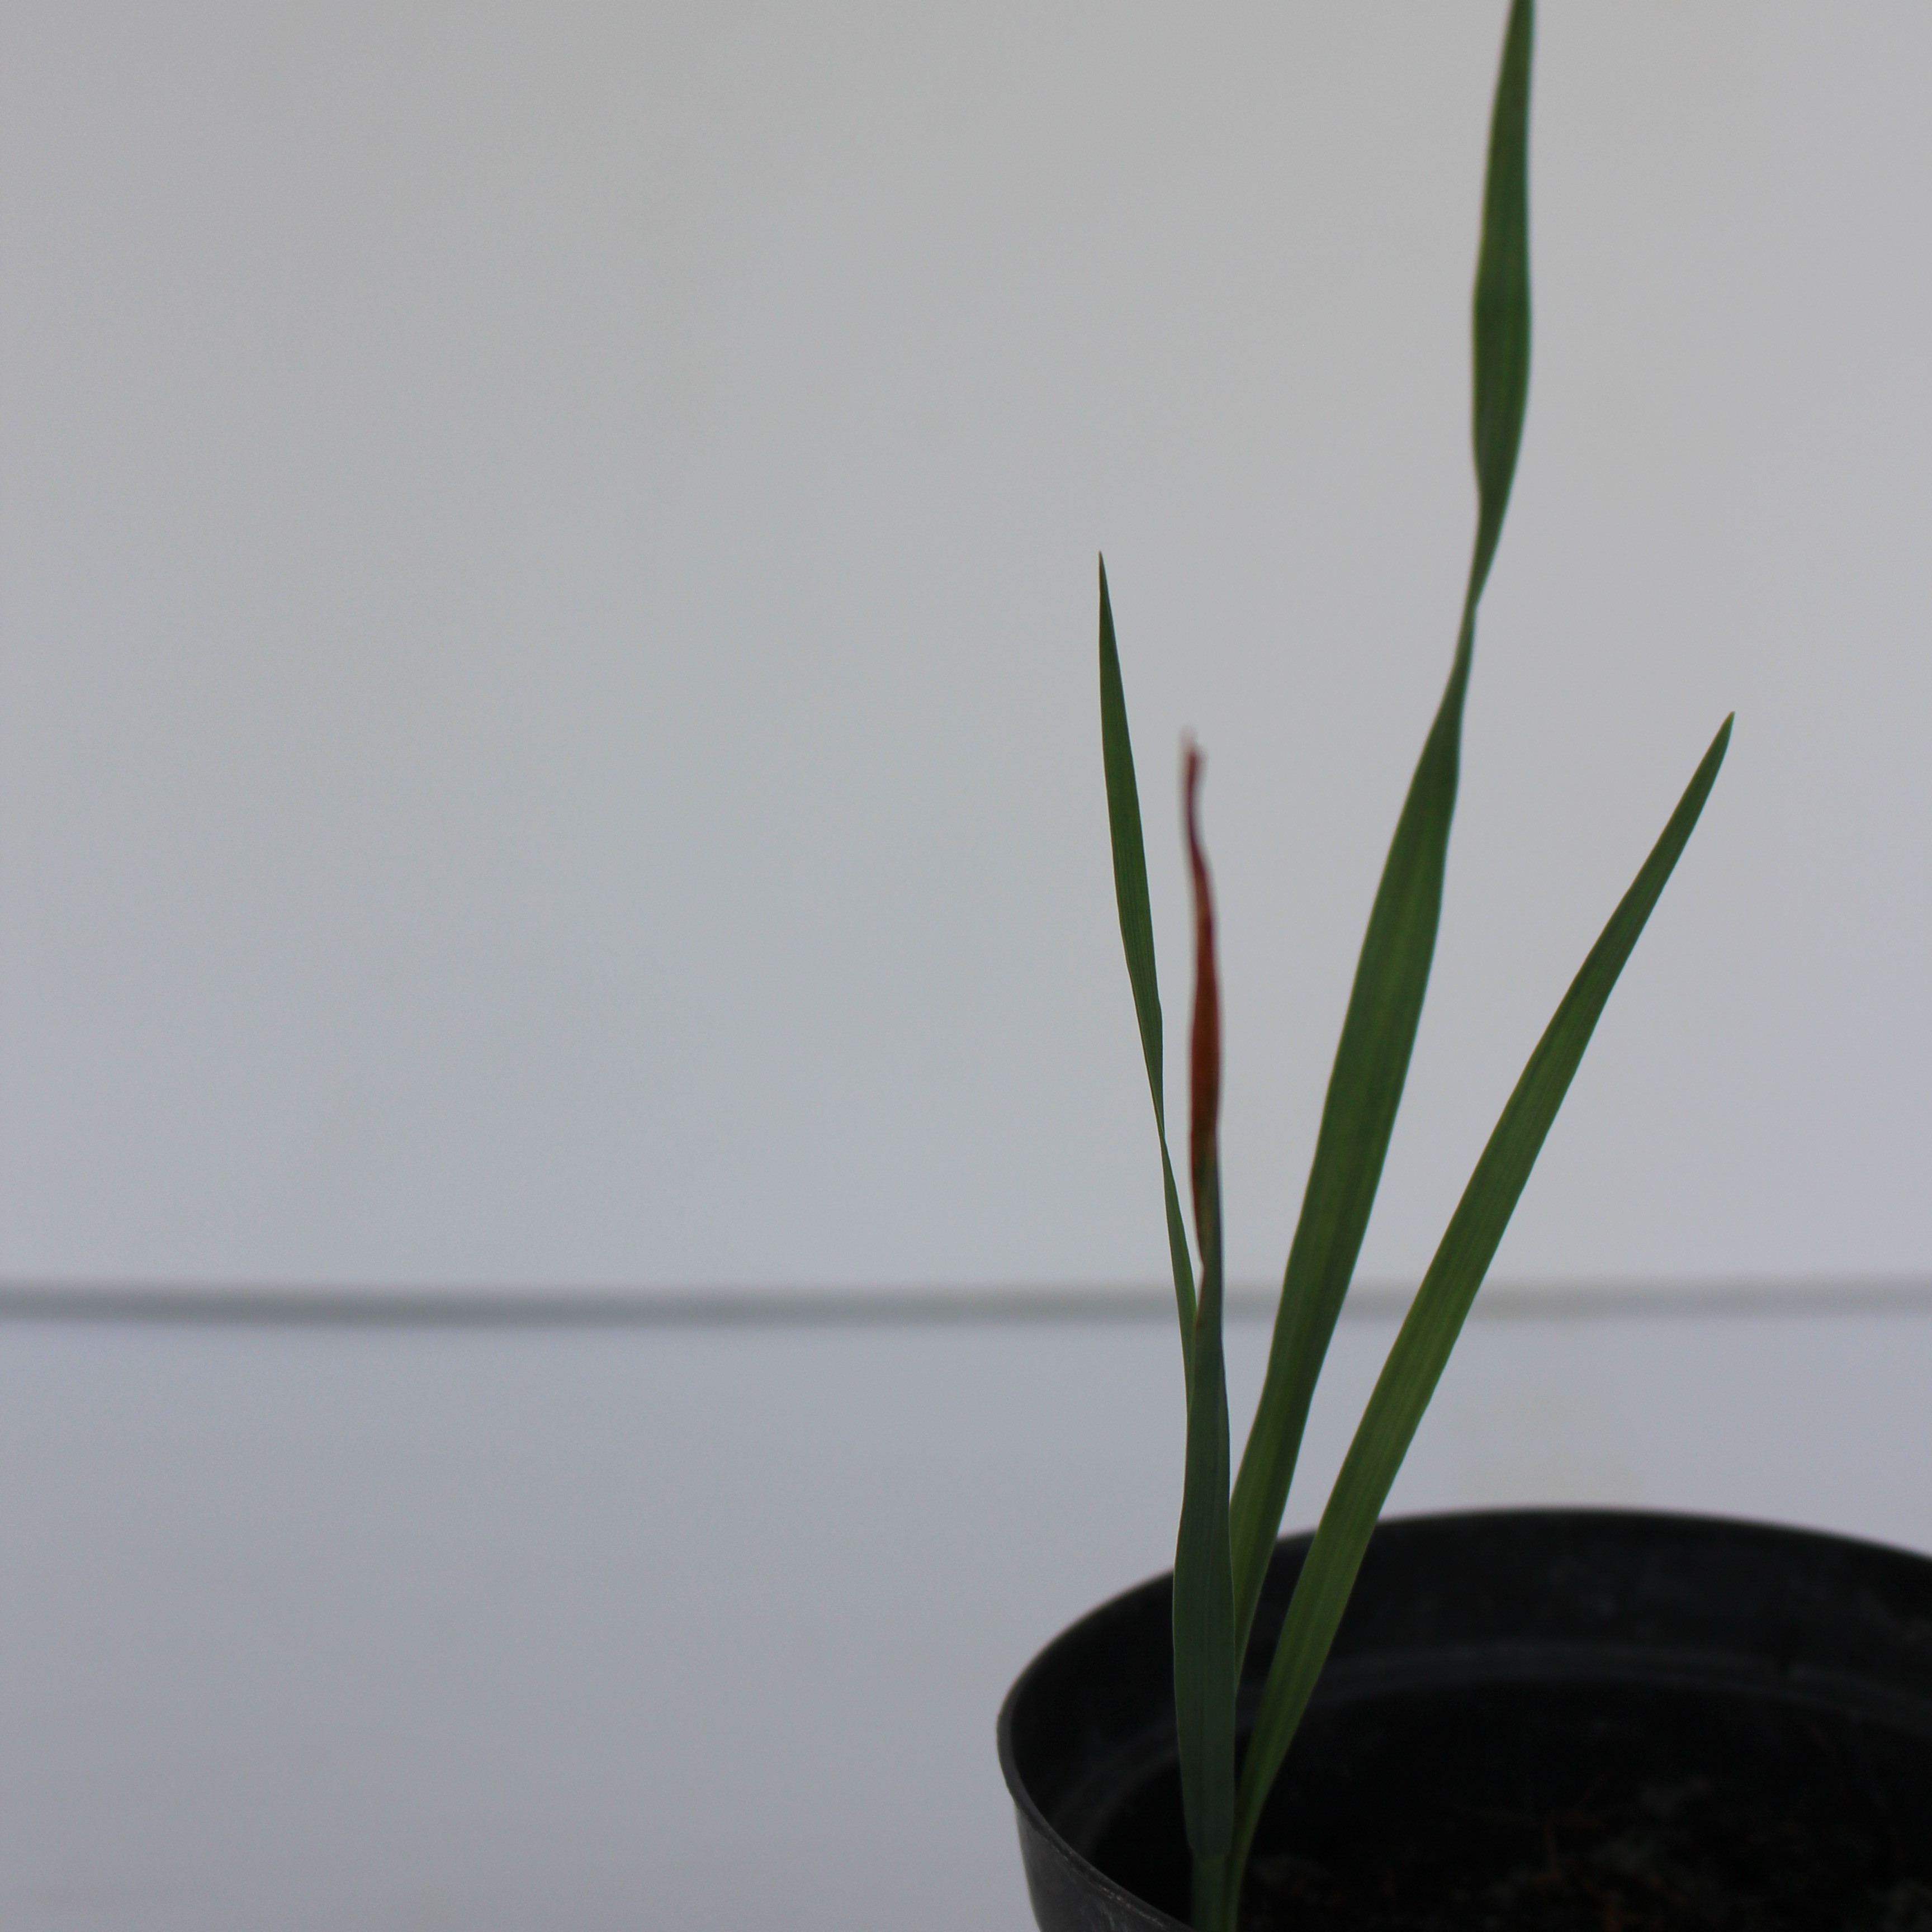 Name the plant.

Avena sterilis
